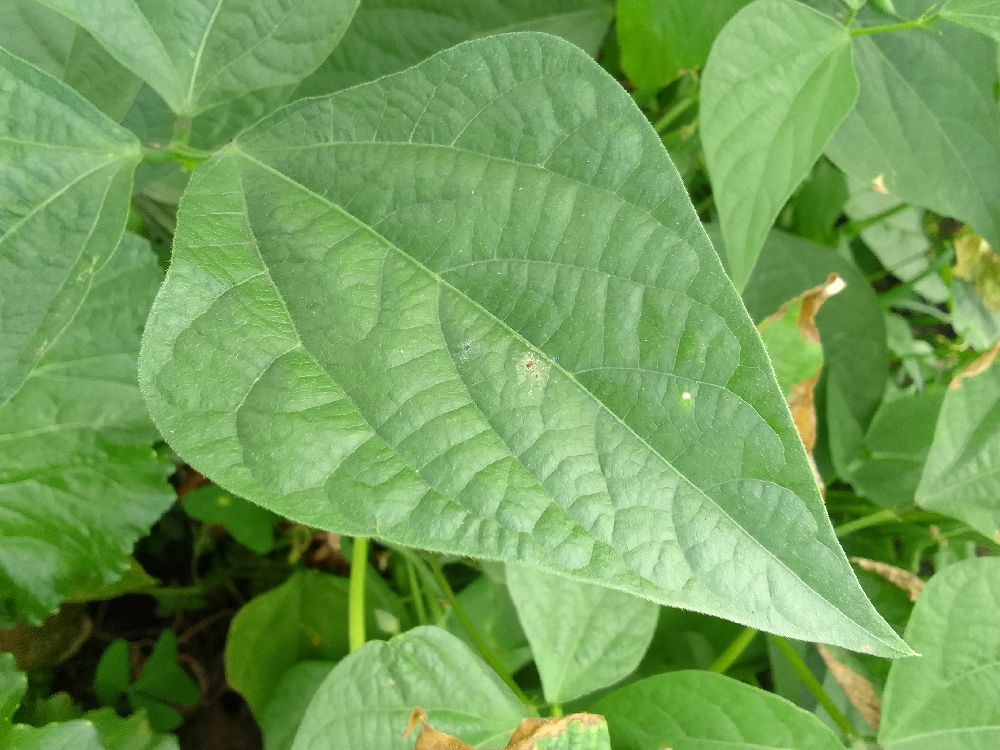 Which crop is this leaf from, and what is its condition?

common bean, healthy
